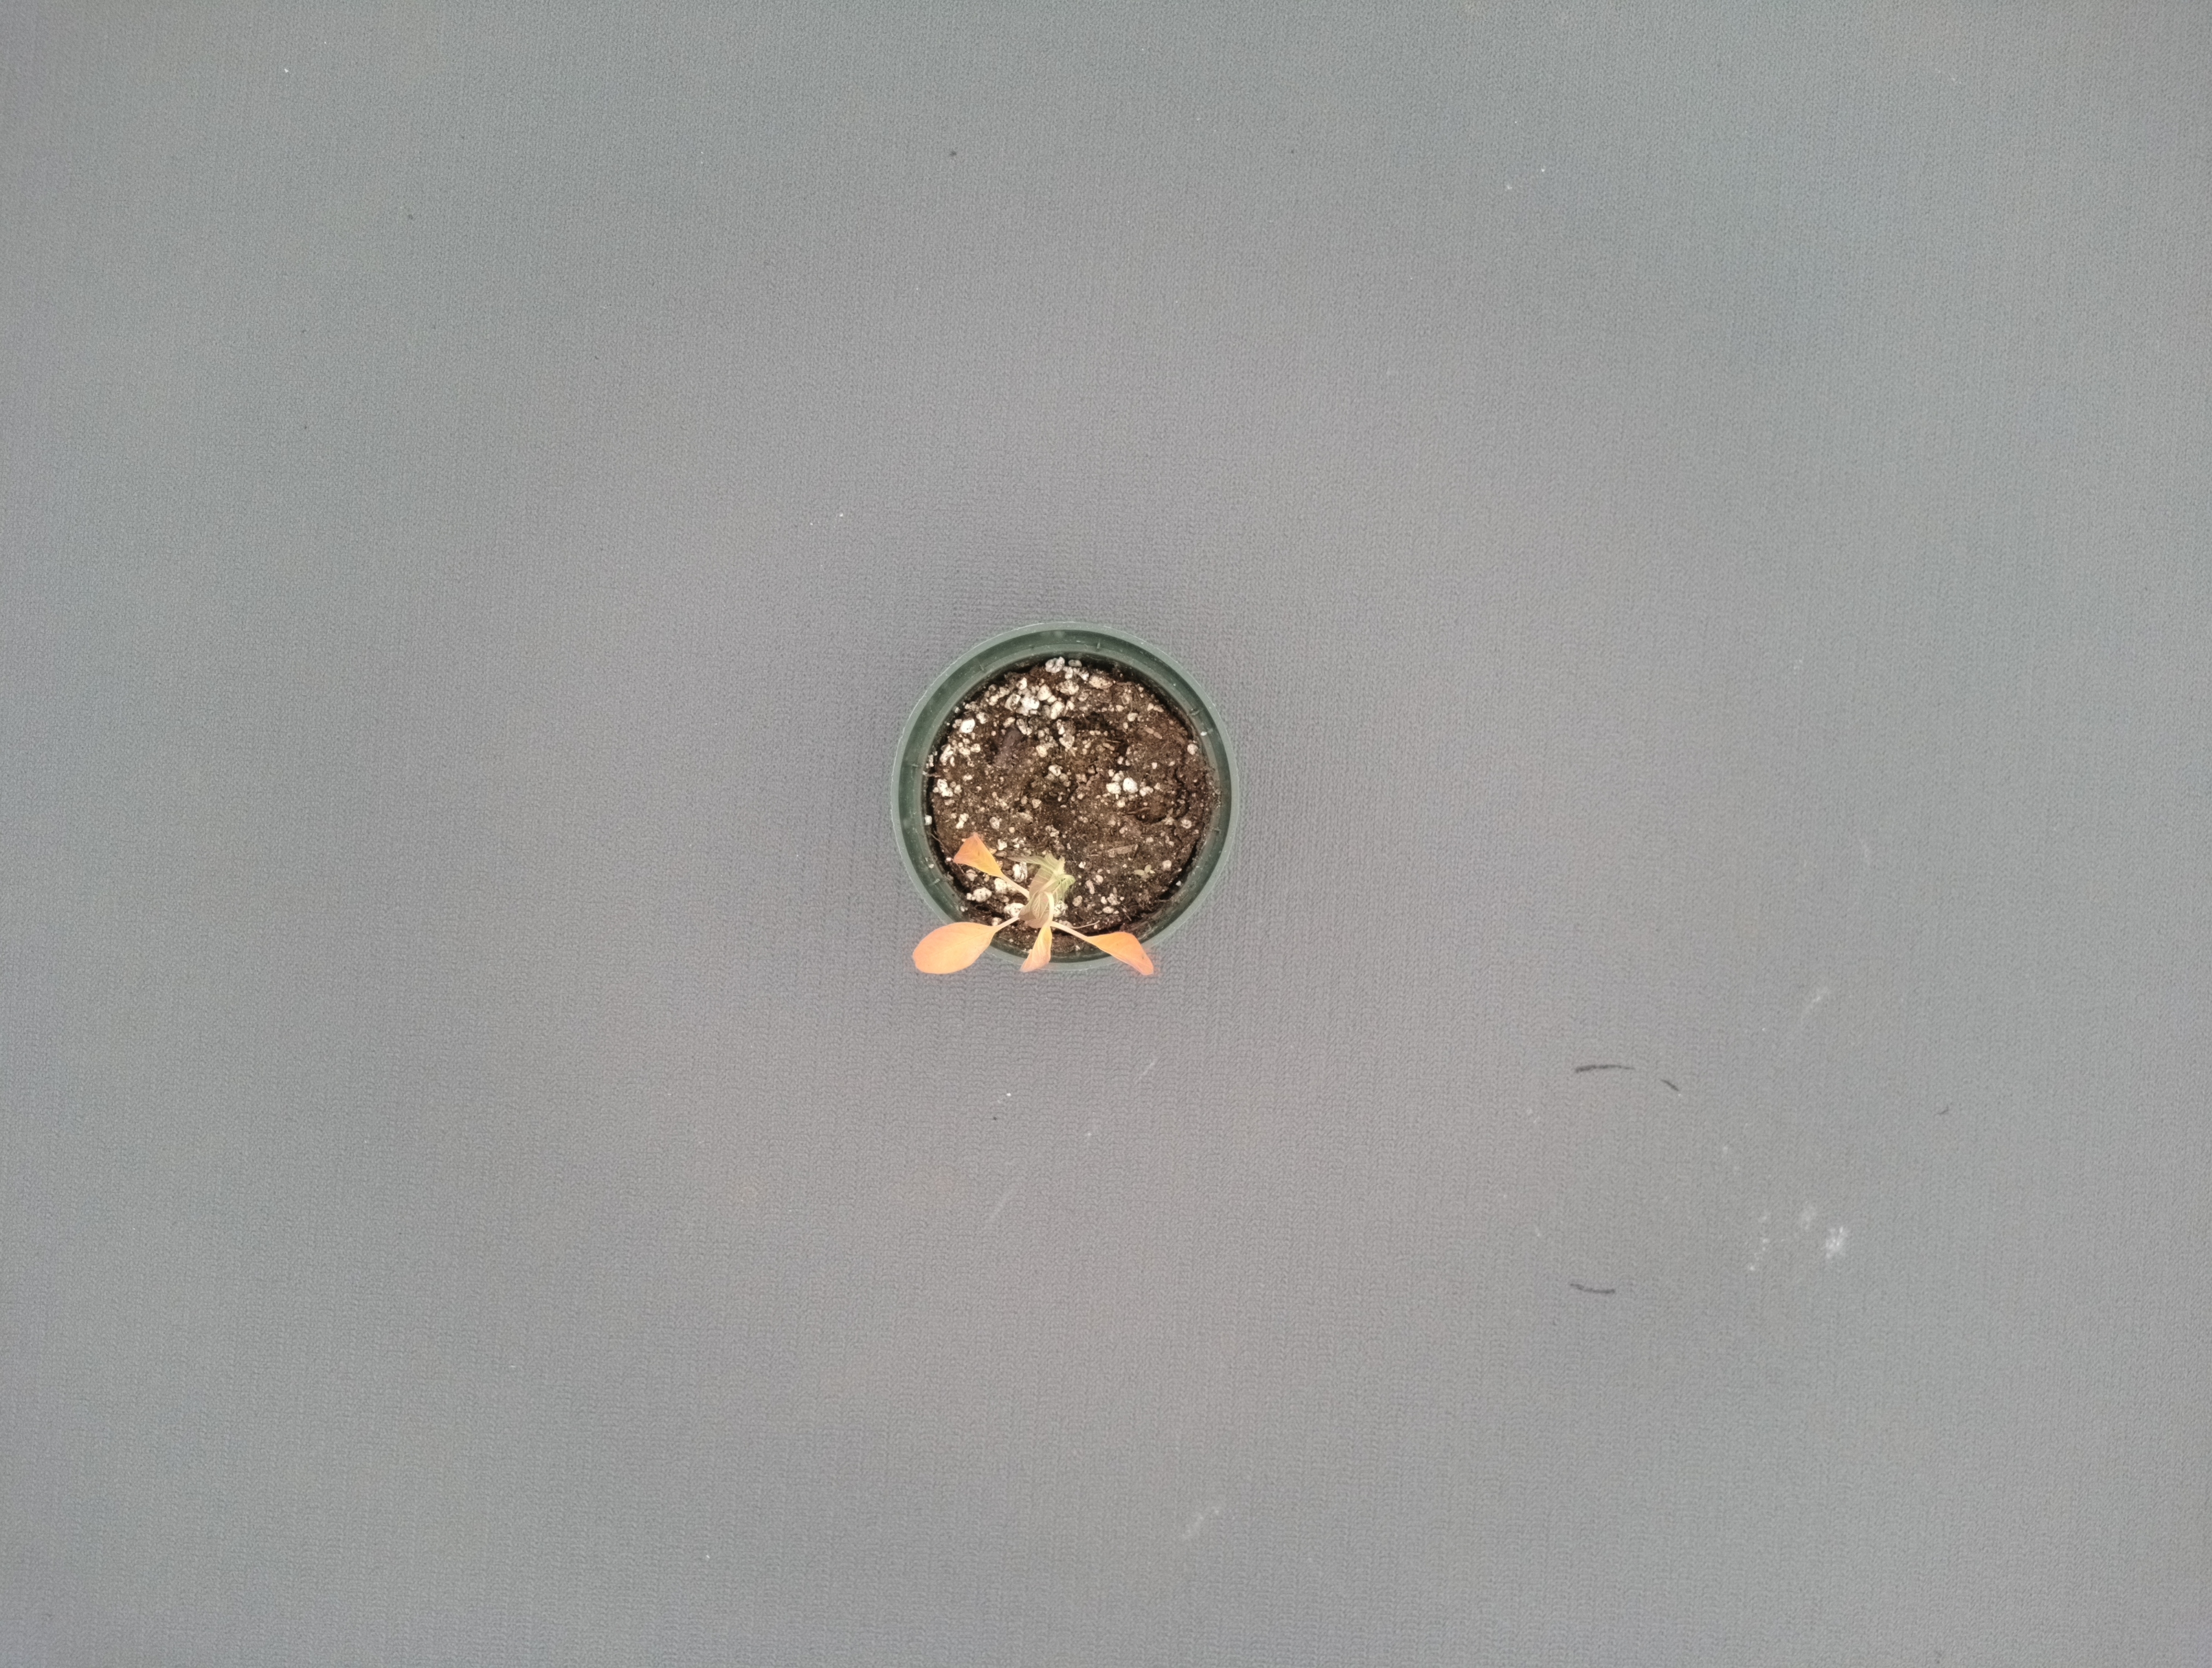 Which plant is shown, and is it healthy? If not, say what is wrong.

waterhemp, epinasty
